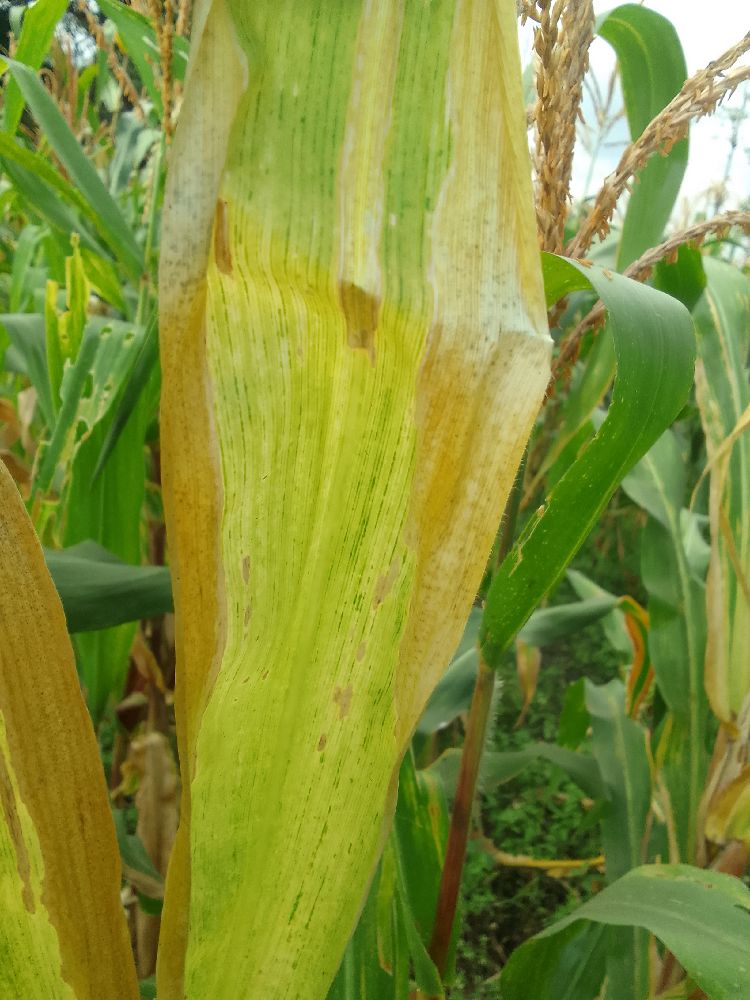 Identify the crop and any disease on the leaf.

maize, maize lethal necrosis
